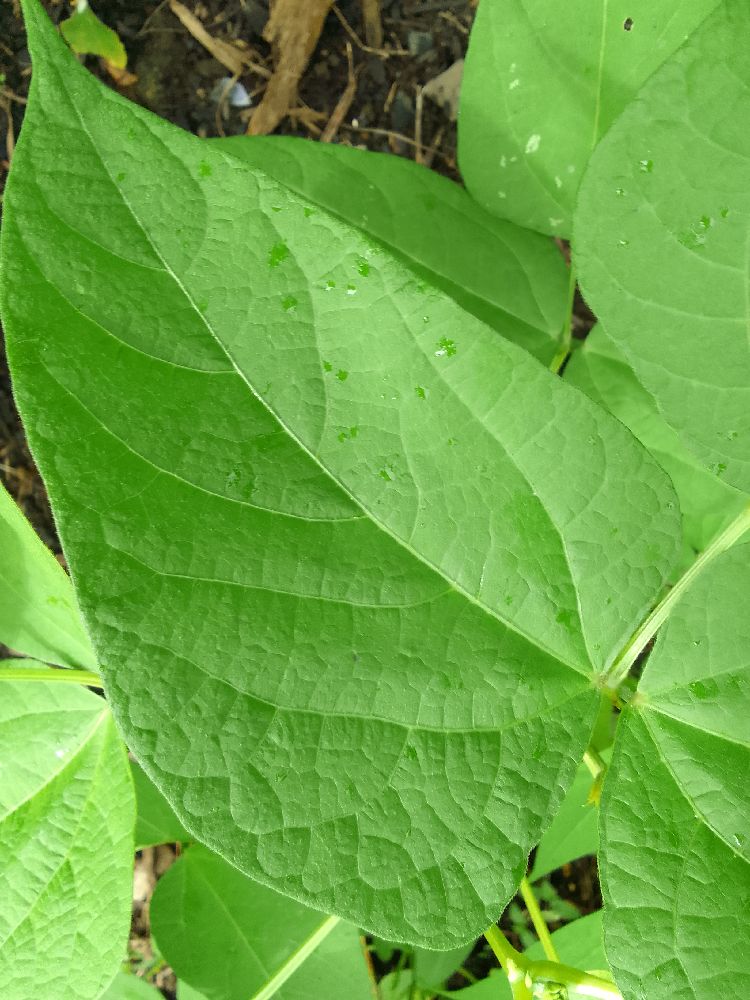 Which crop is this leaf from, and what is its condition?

common bean, healthy
